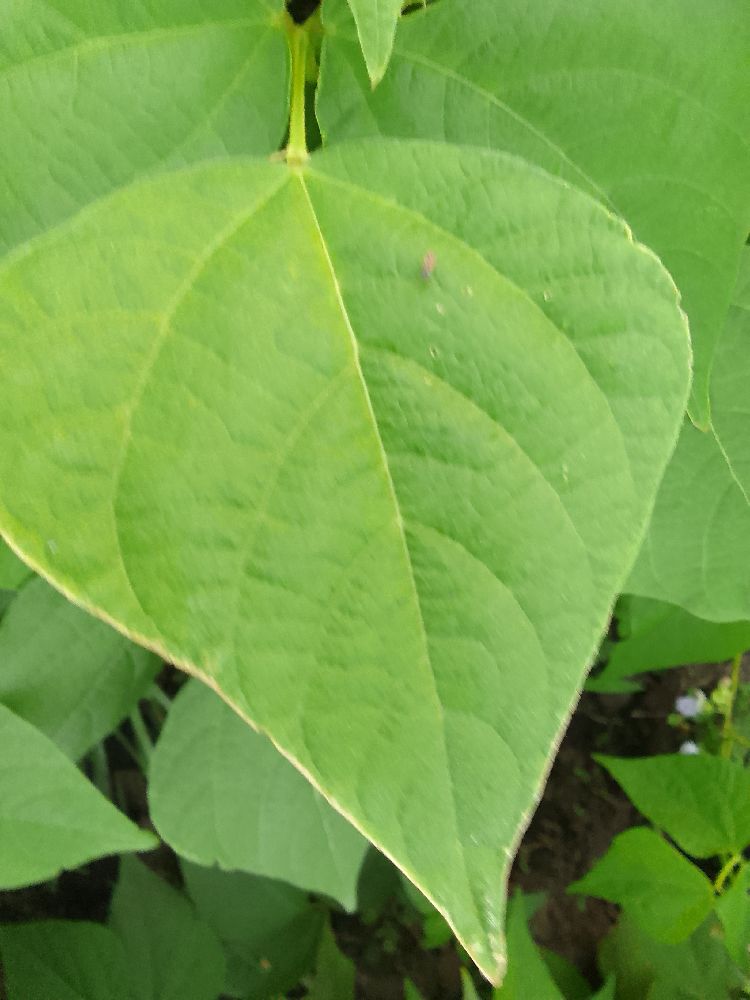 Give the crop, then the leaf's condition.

common bean, healthy
